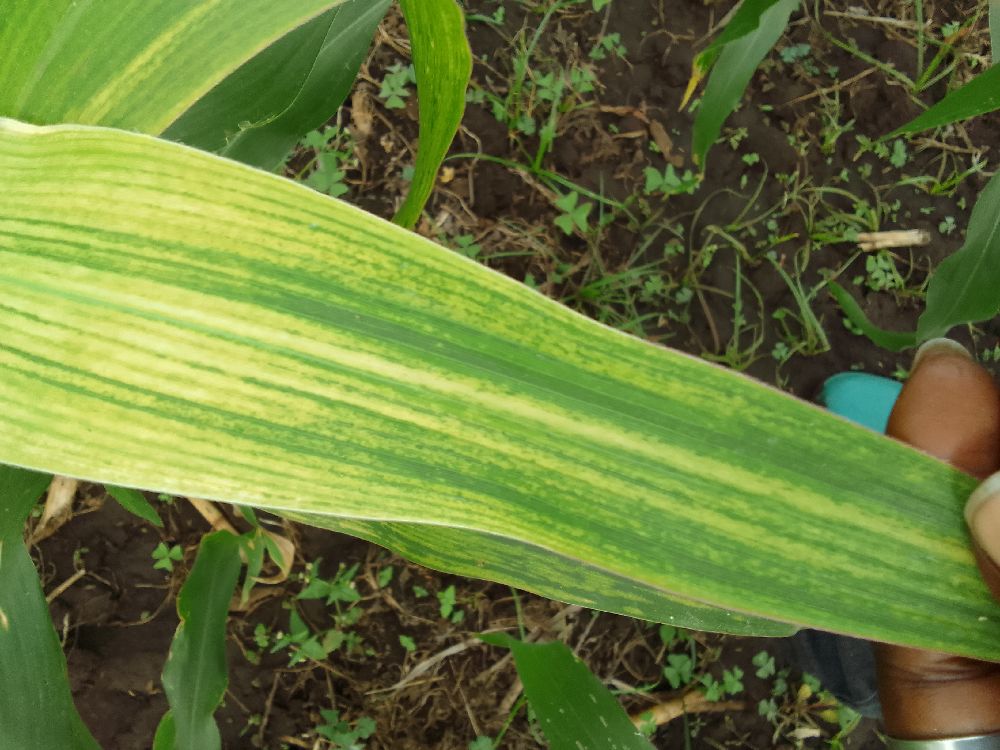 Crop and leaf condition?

maize, maize lethal necrosis
